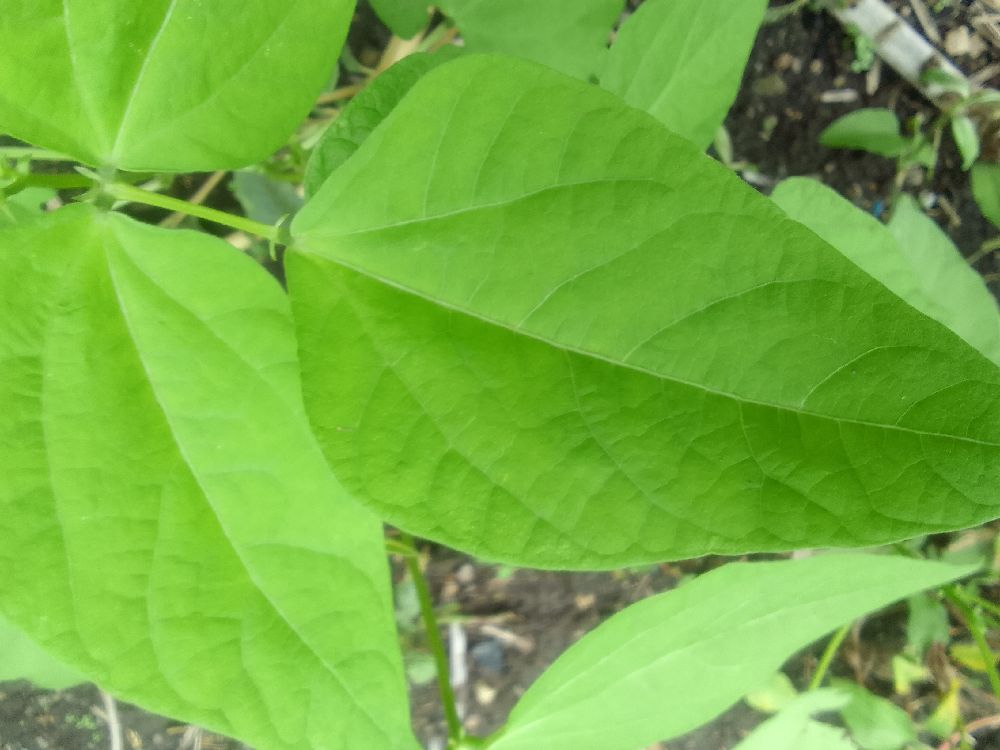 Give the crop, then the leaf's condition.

common bean, healthy
